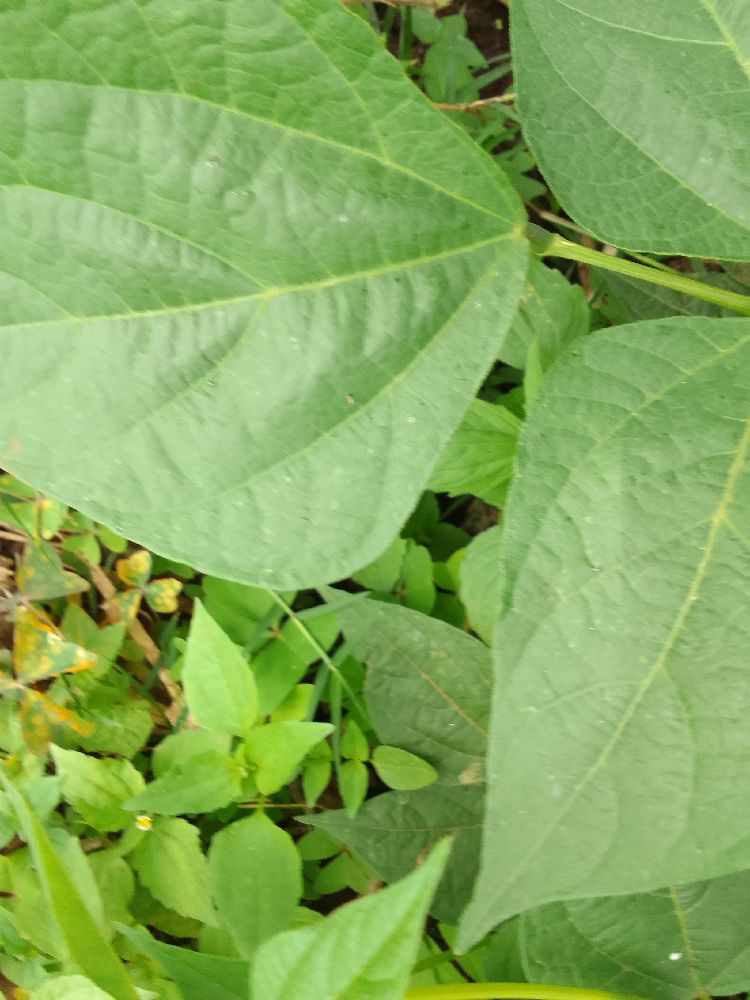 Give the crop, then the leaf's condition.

common bean, healthy
